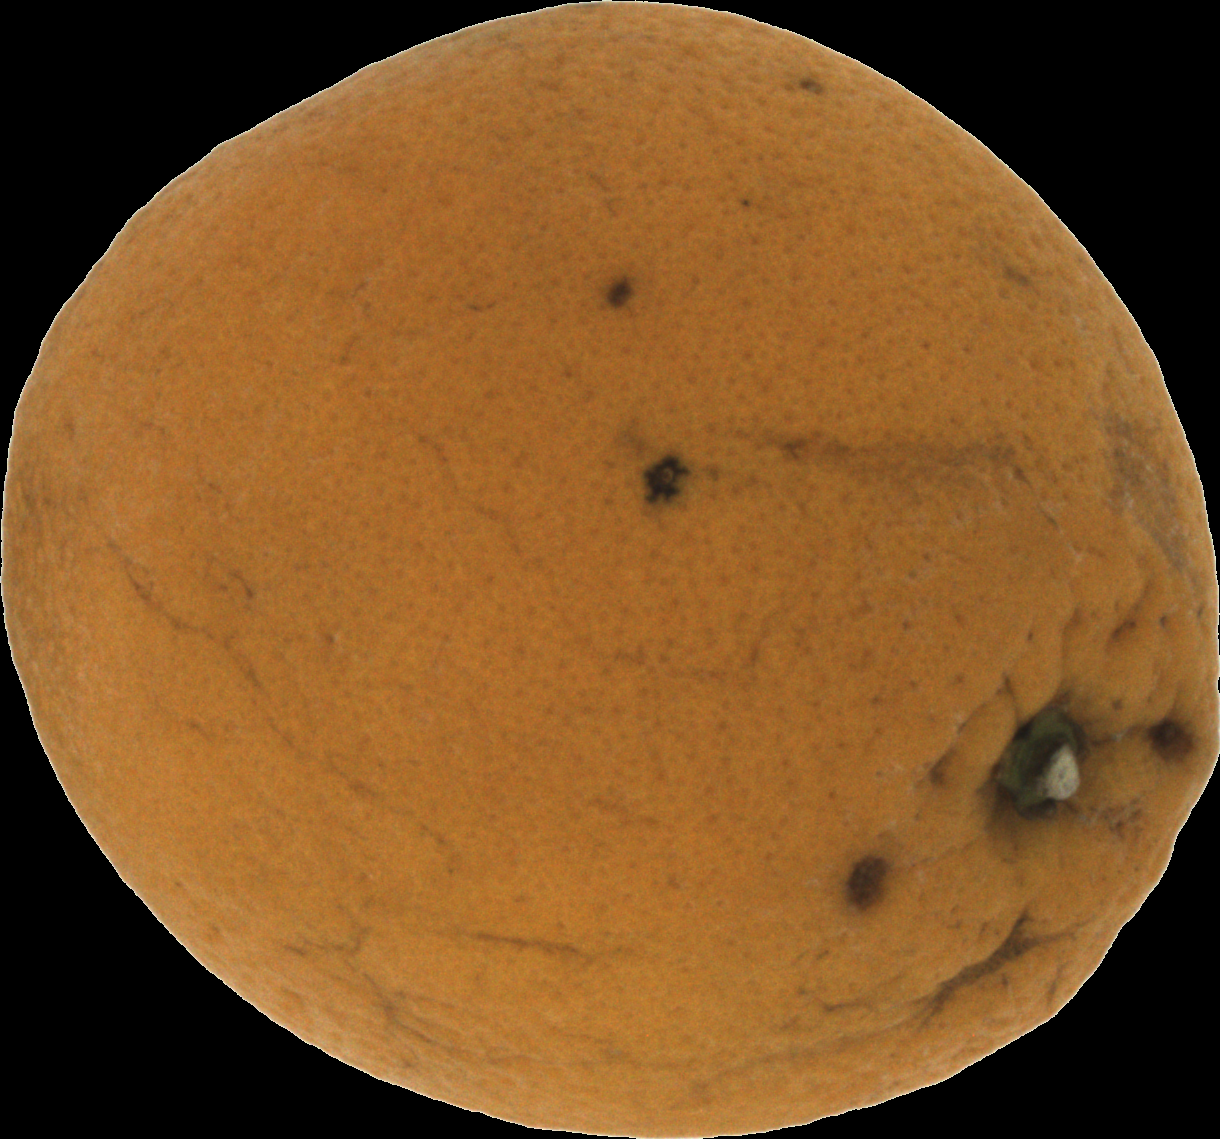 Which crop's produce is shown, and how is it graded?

orange, bad
